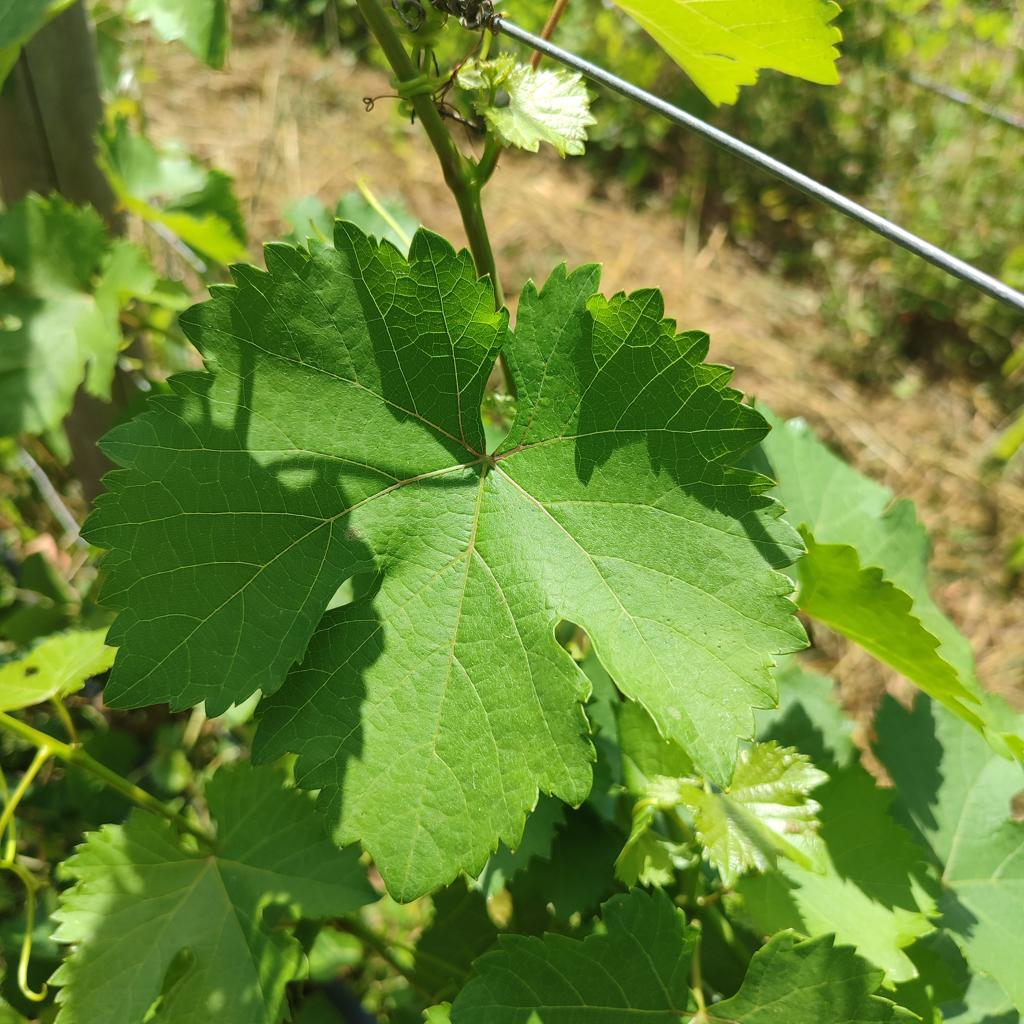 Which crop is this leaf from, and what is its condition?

grapevine, healthy
